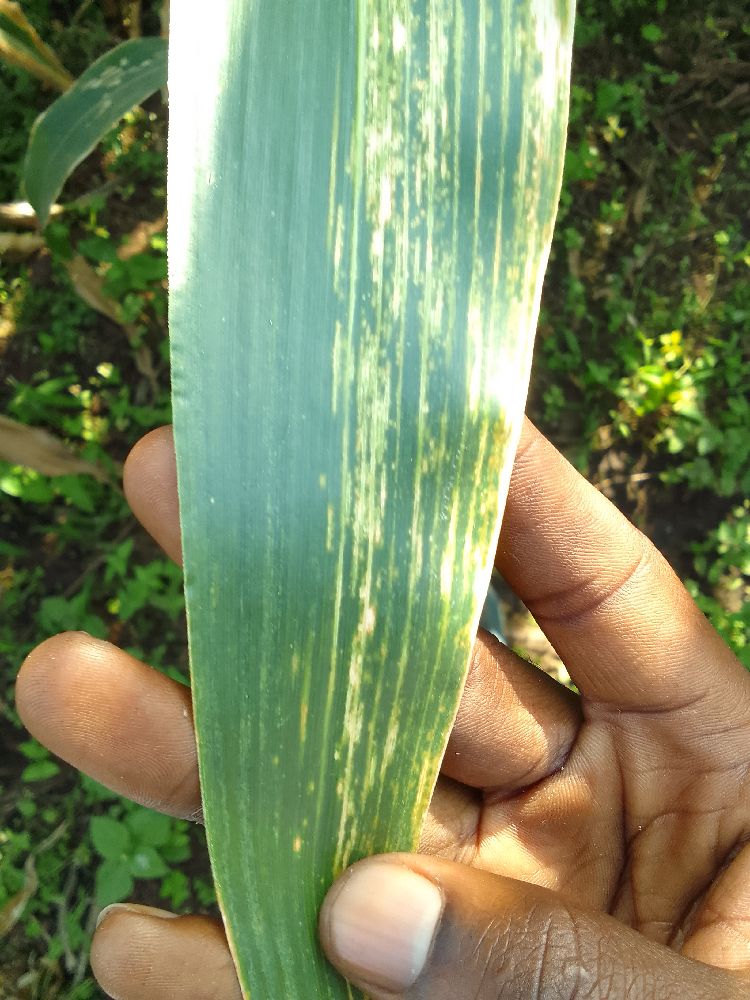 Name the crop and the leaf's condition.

maize, maize lethal necrosis
